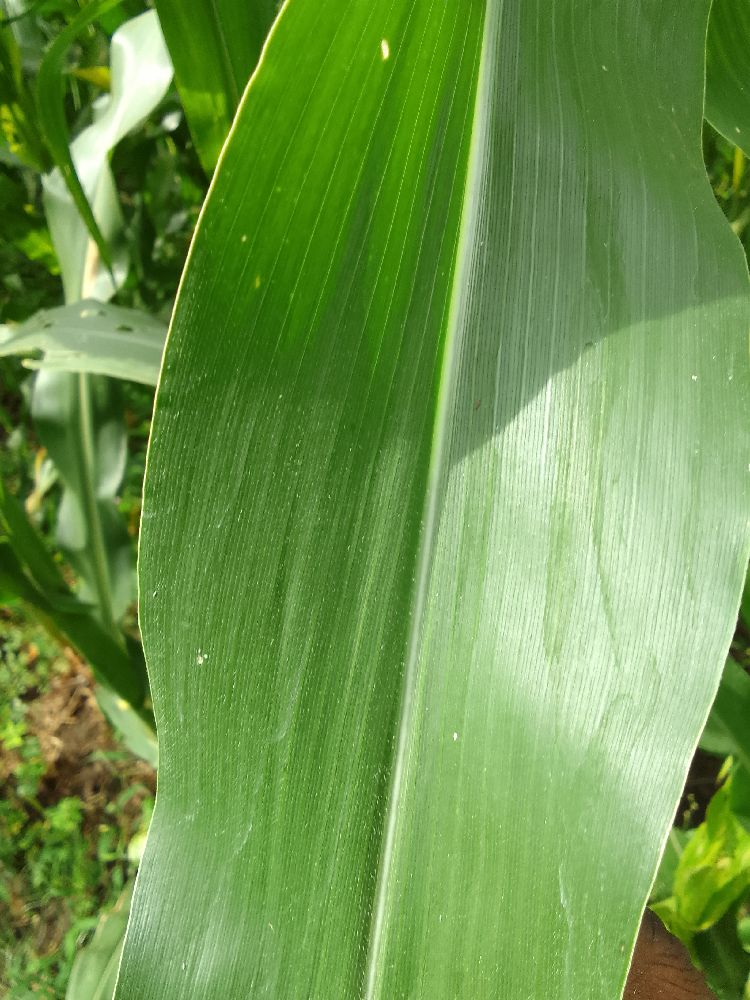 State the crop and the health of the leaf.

maize, healthy
